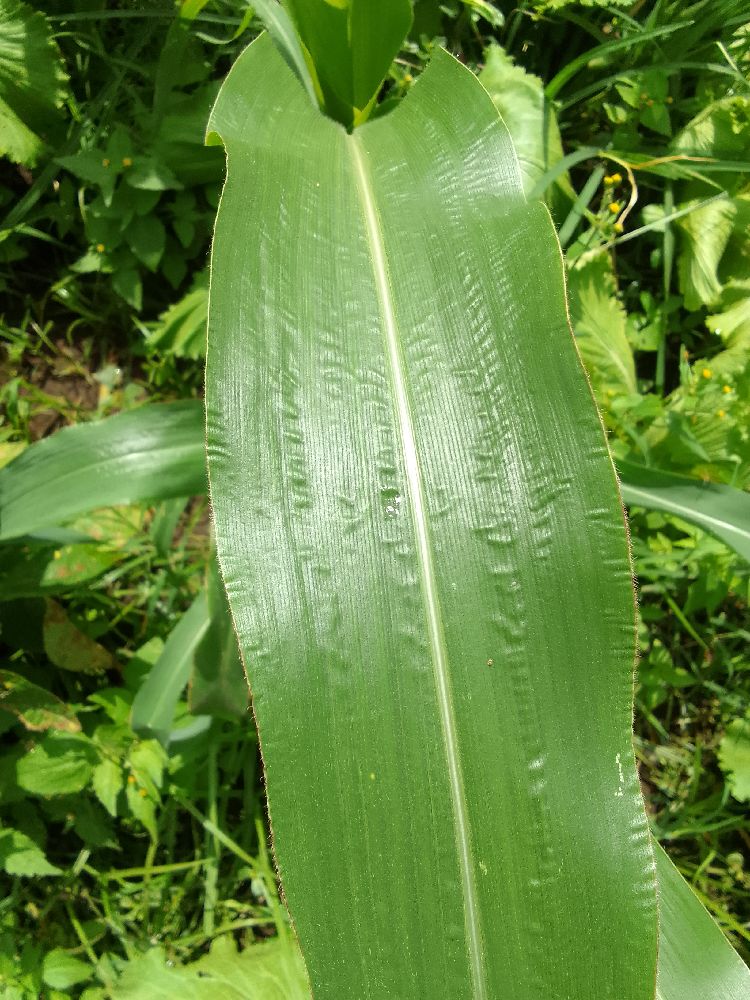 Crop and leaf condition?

maize, healthy
